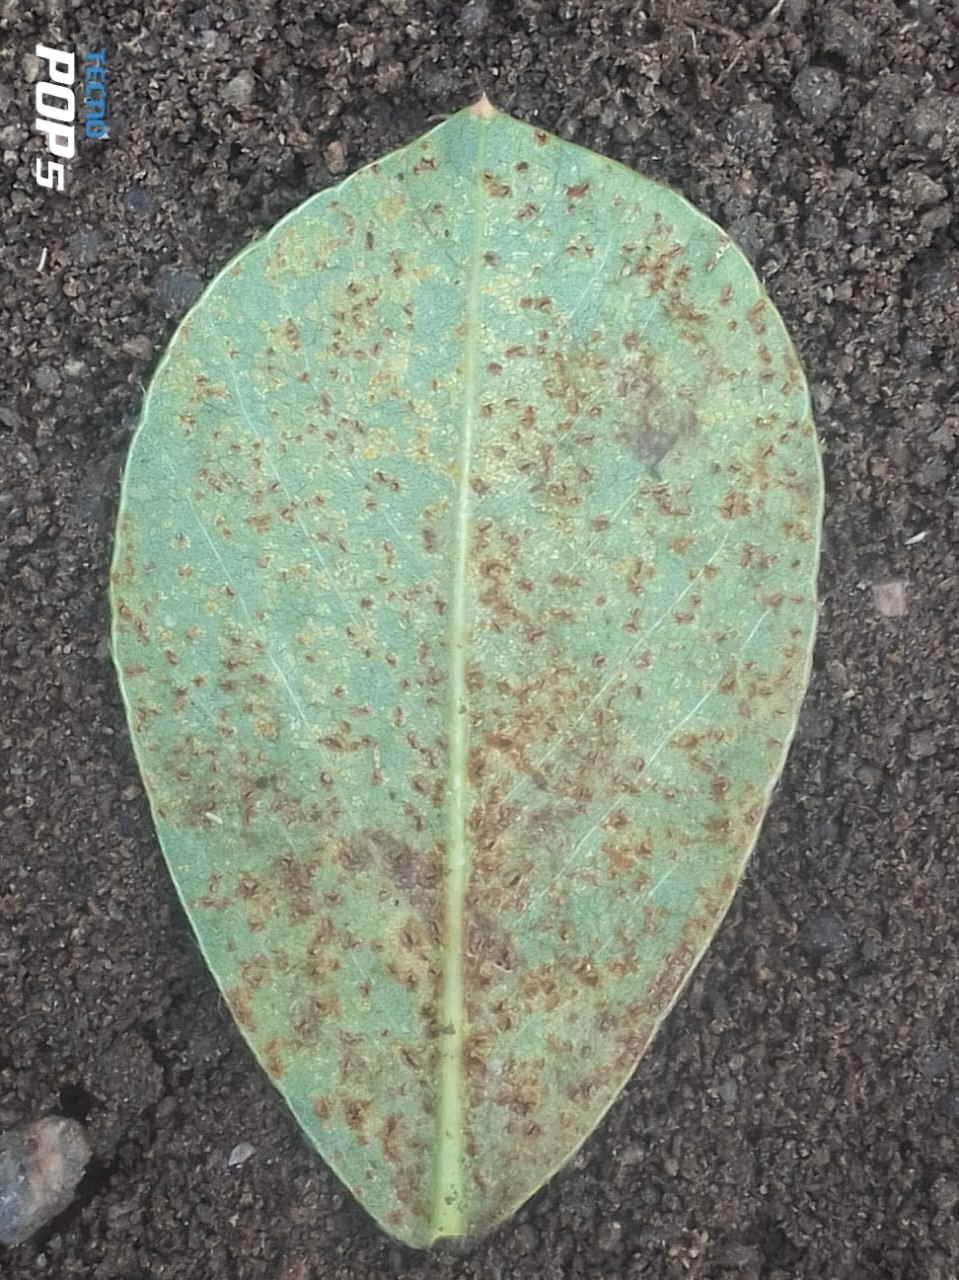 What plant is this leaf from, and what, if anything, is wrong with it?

peanut, puccinia arachidis
